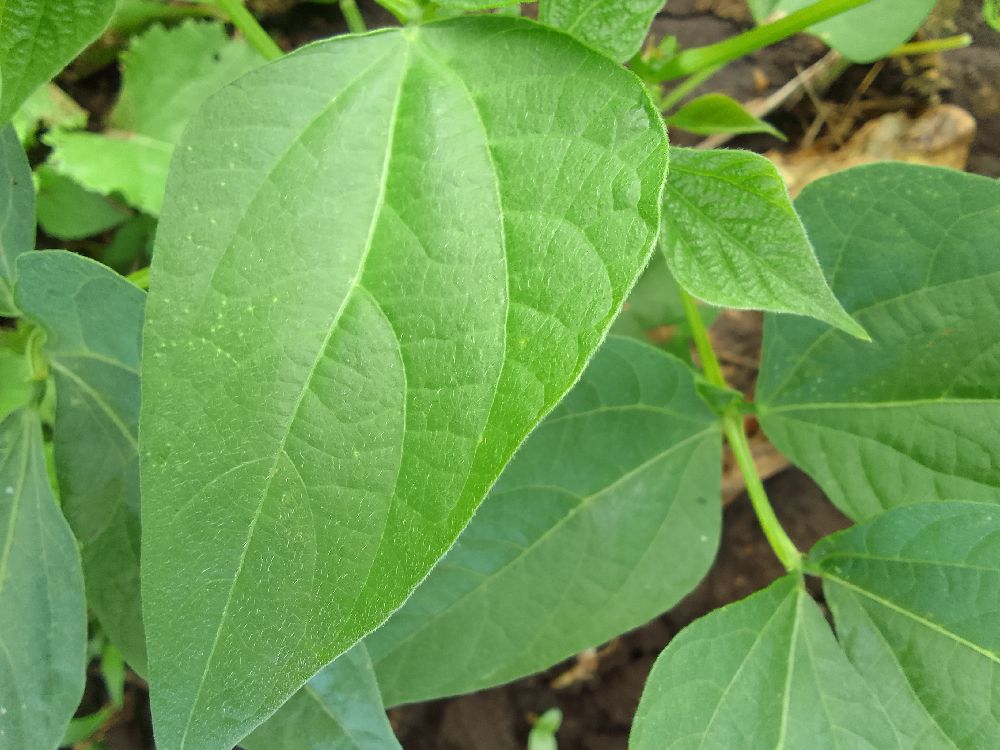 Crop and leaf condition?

common bean, healthy
